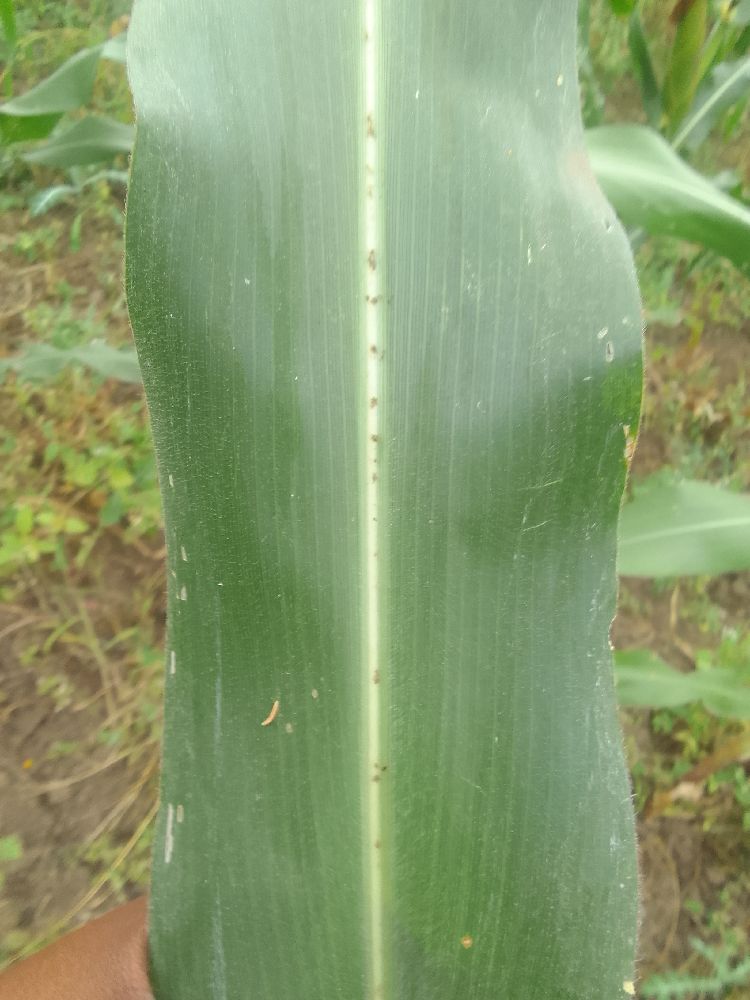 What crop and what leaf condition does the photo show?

maize, healthy
